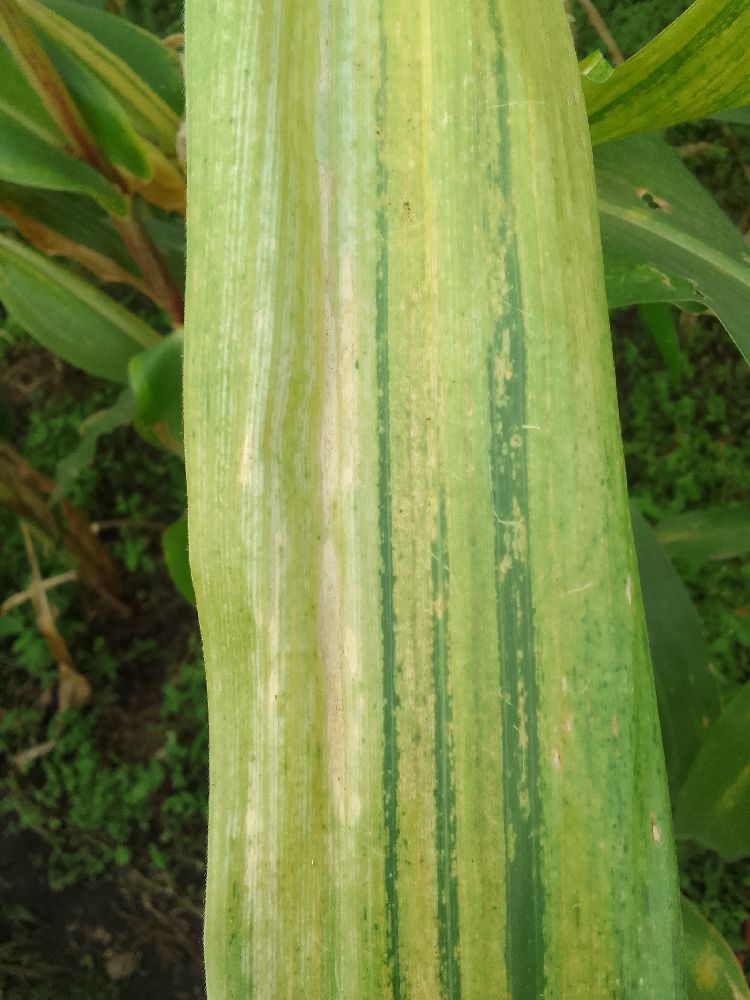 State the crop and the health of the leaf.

maize, maize lethal necrosis
